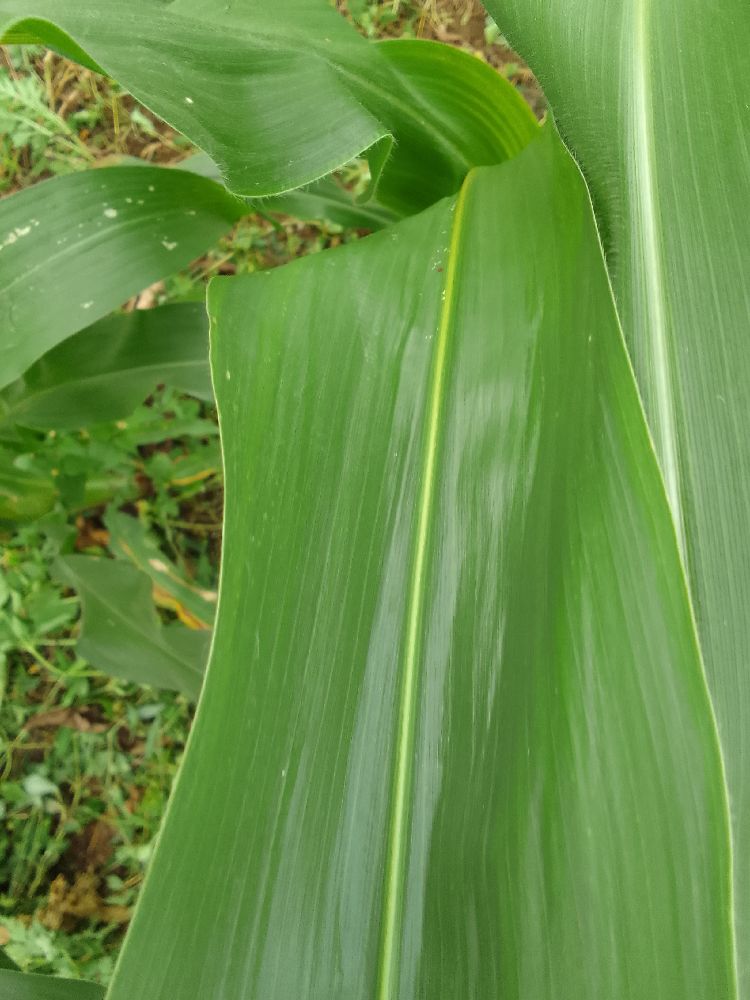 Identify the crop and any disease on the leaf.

maize, healthy
